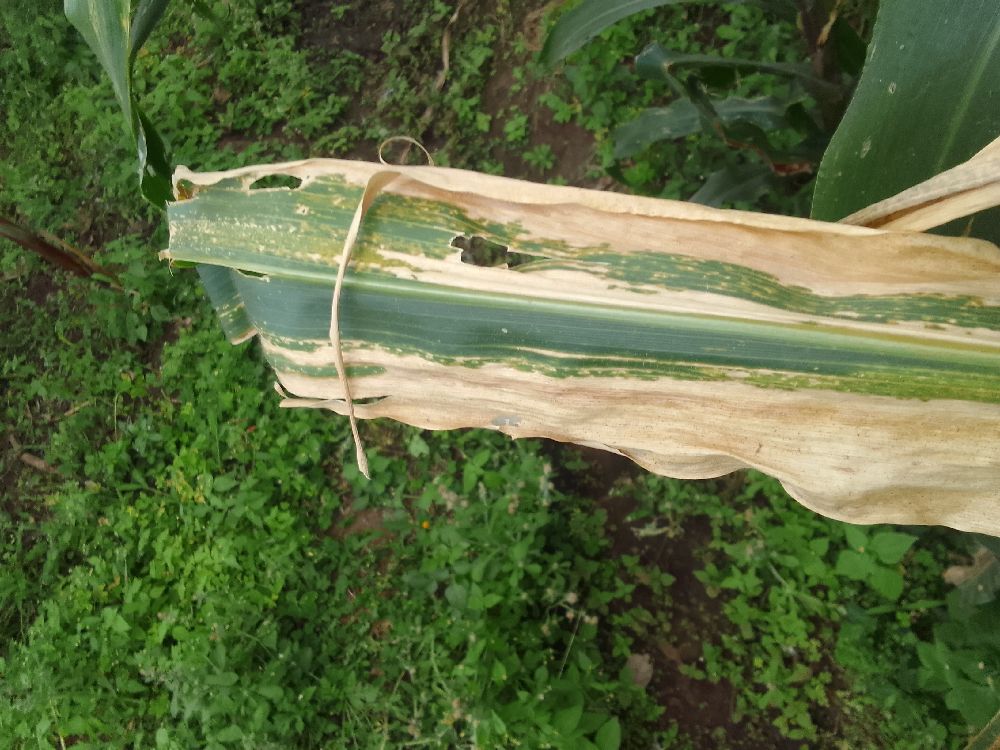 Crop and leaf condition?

maize, maize lethal necrosis
